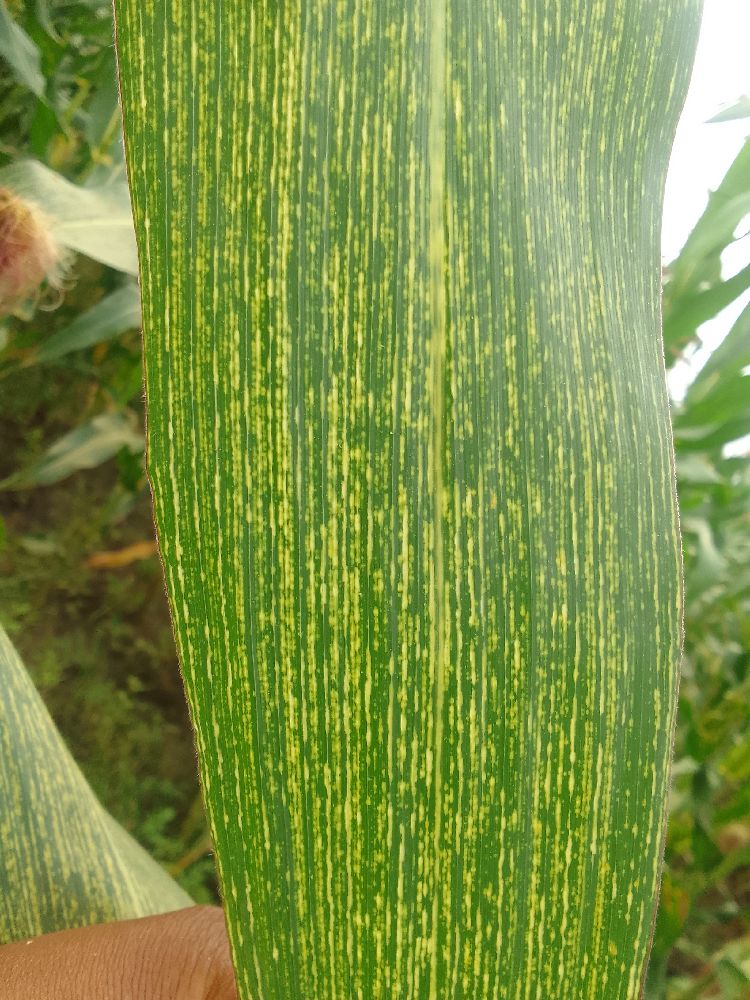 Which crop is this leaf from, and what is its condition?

maize, maize streak virus
